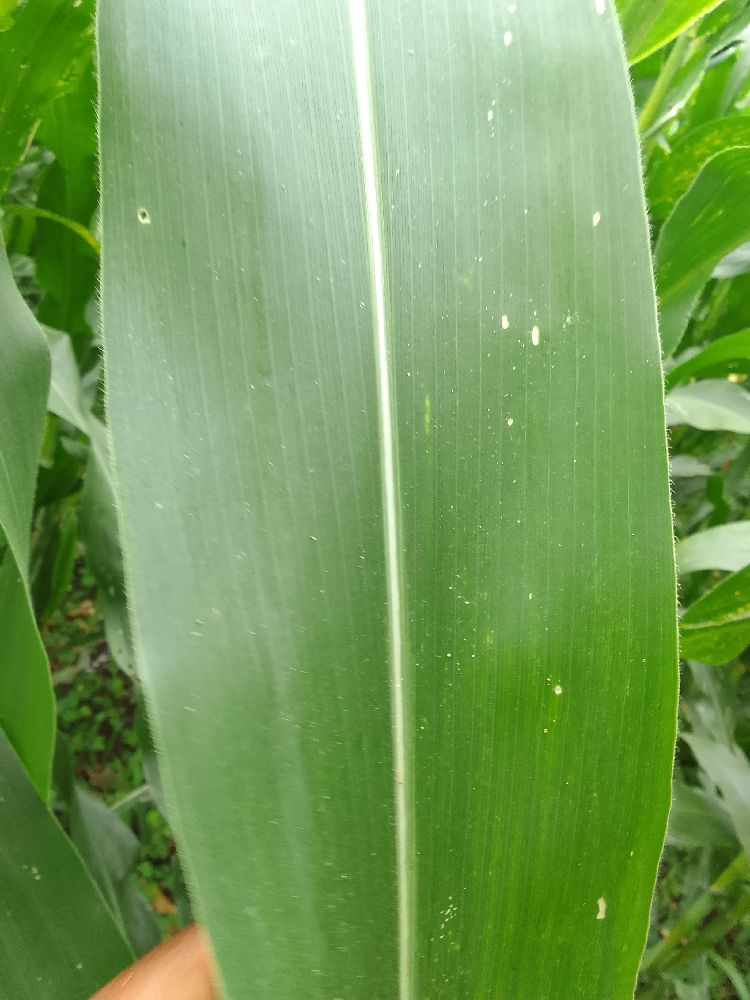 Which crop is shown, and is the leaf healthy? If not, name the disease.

maize, healthy
